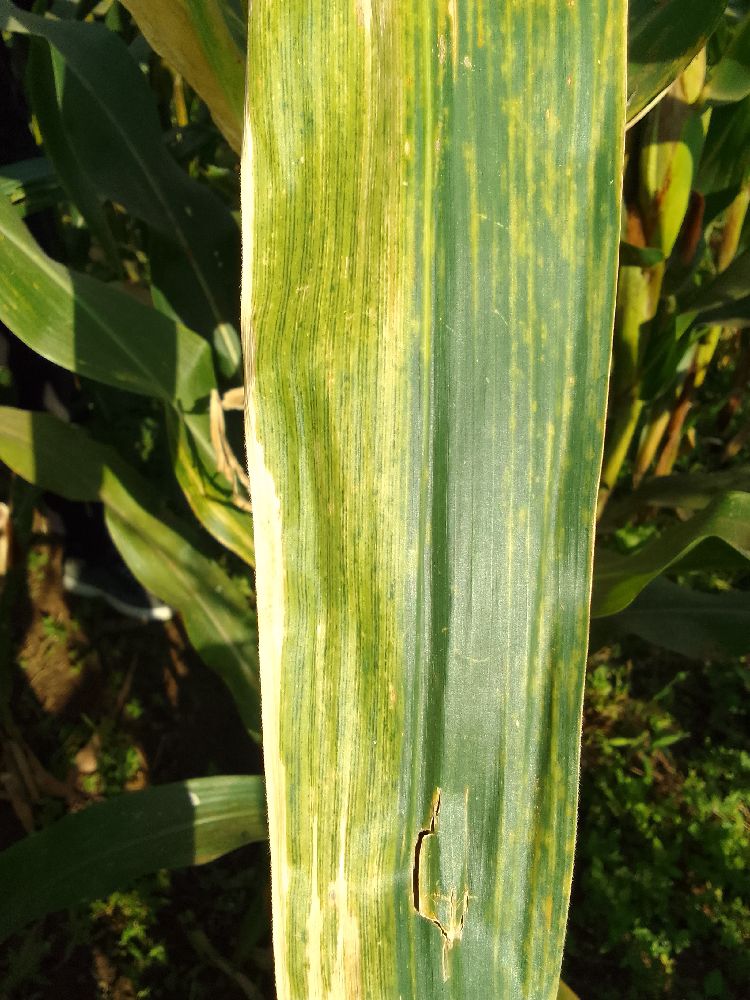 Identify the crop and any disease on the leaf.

maize, maize lethal necrosis
